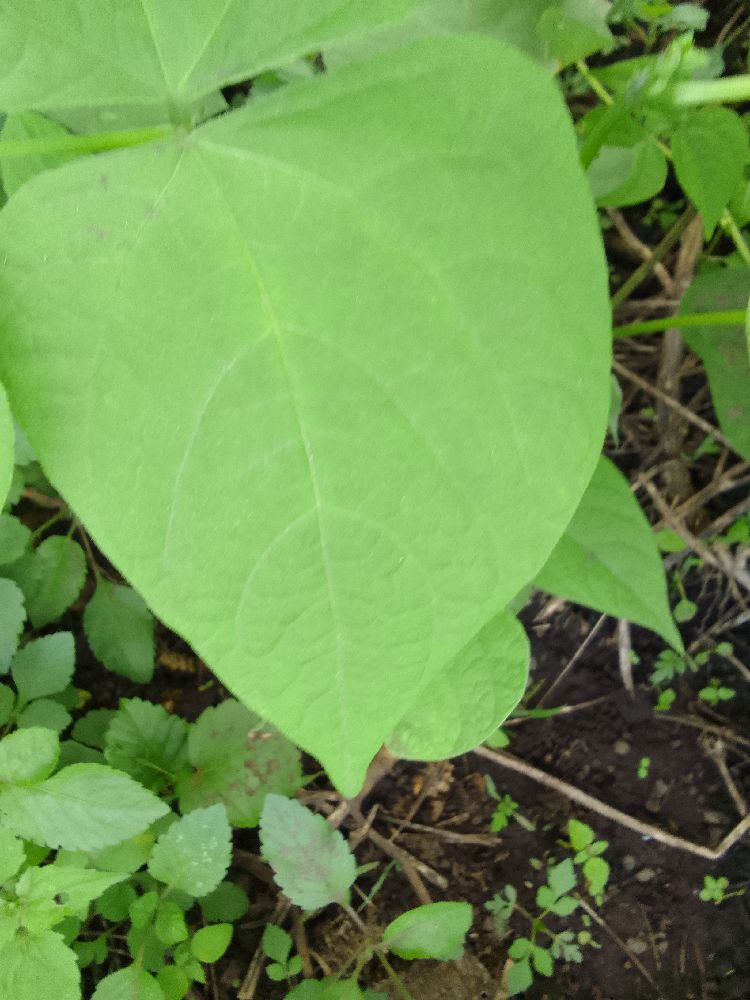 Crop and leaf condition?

common bean, healthy
